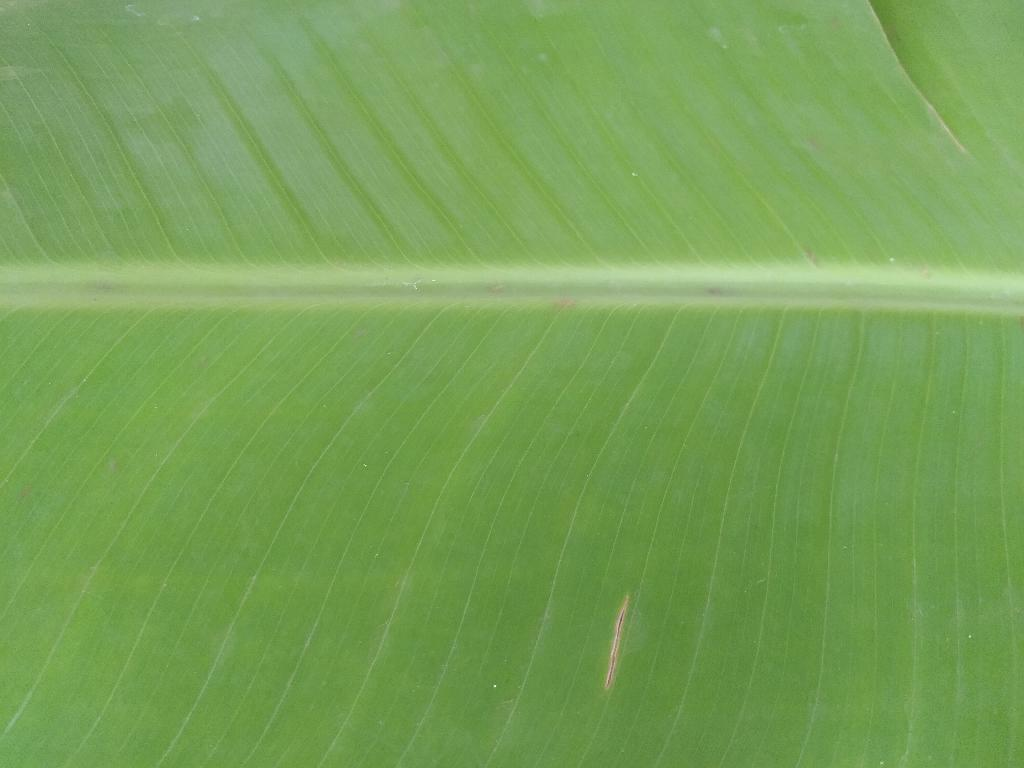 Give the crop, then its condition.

banana, healthy
